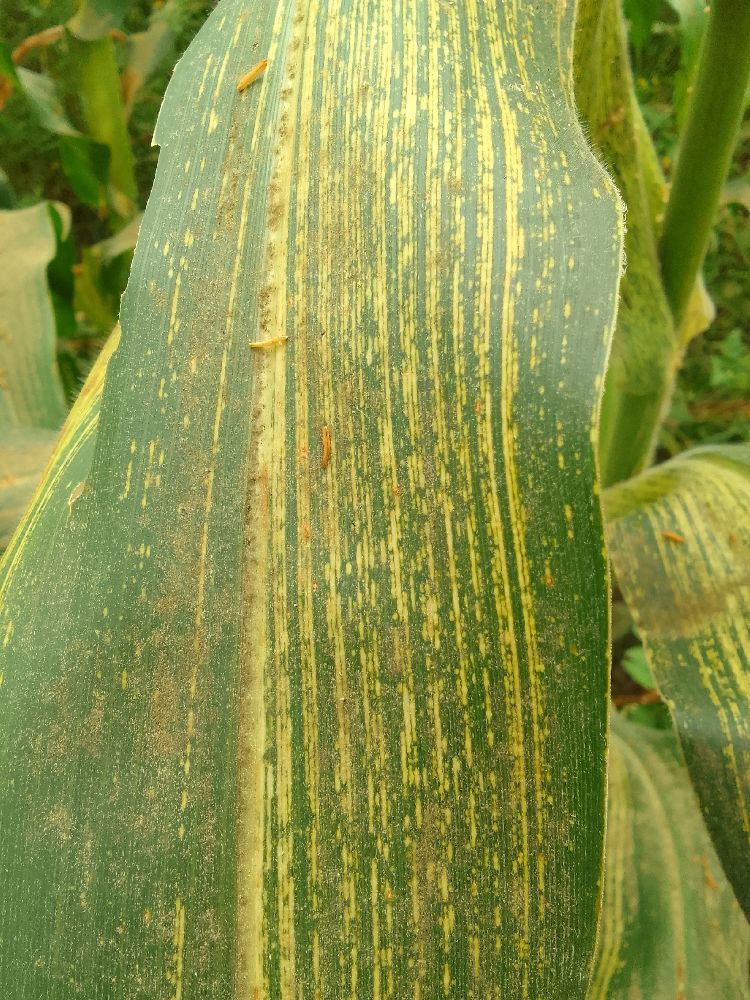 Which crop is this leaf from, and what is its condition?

maize, maize streak virus
